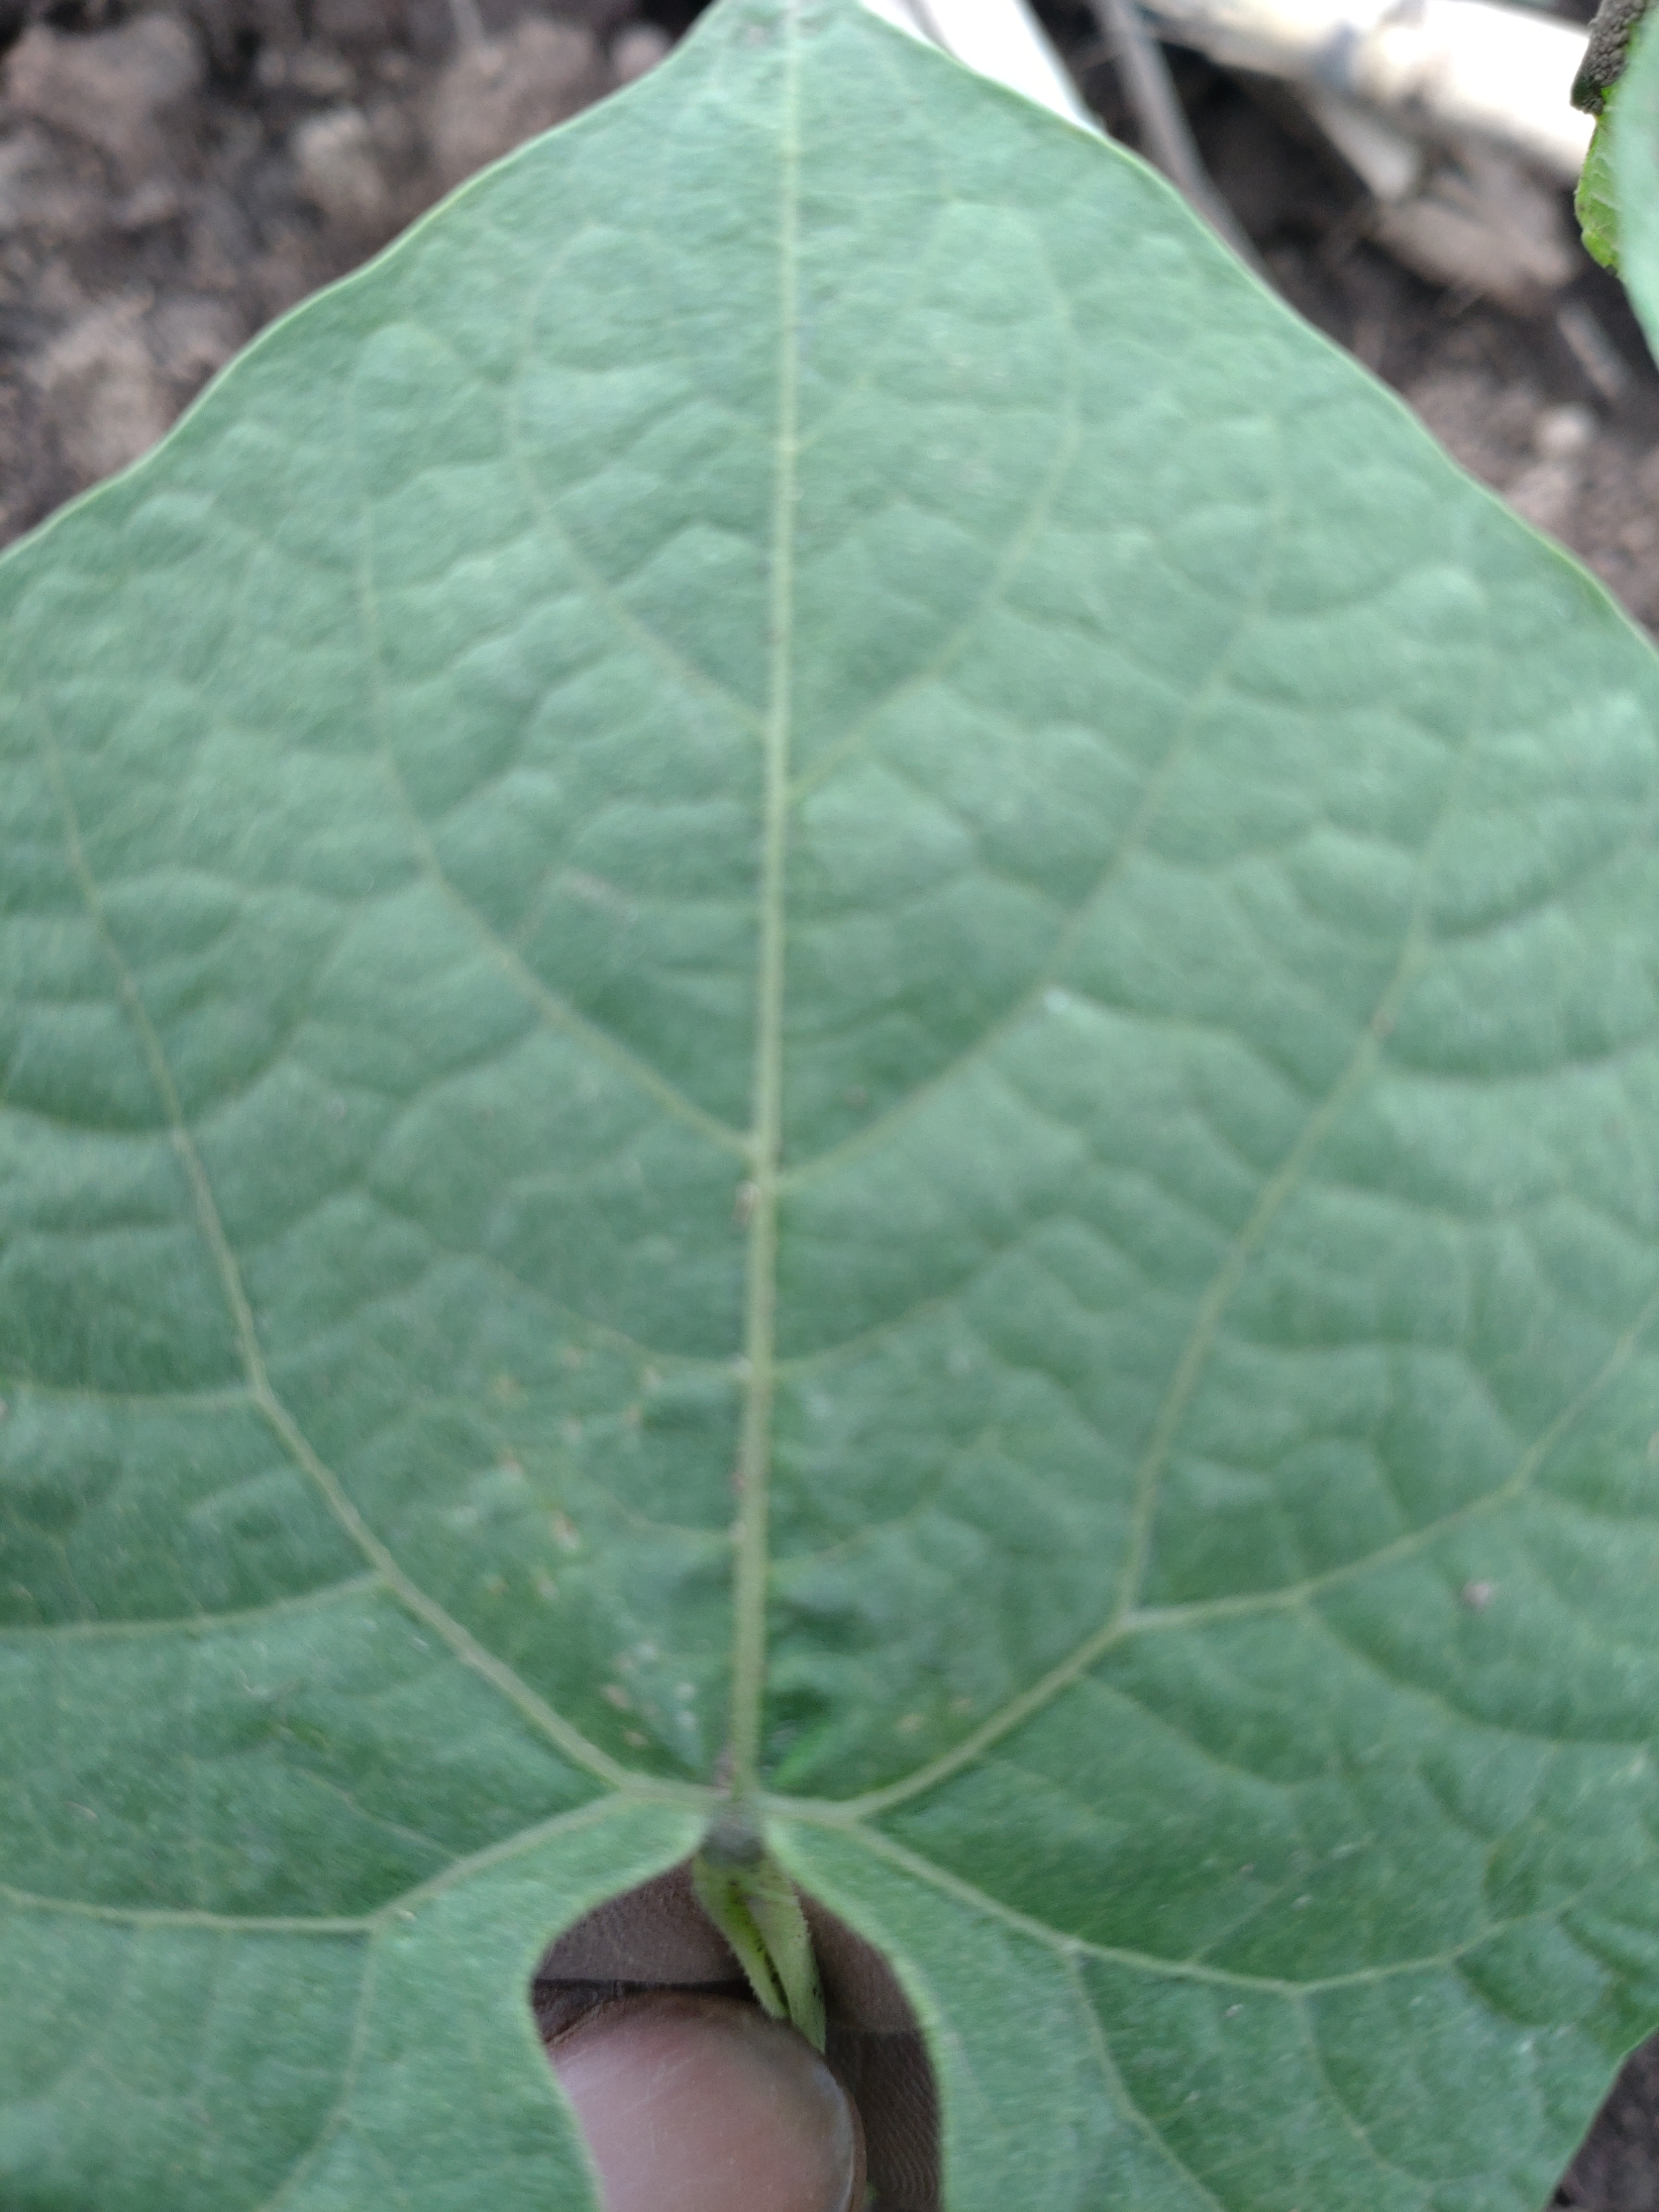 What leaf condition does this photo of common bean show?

healthy
